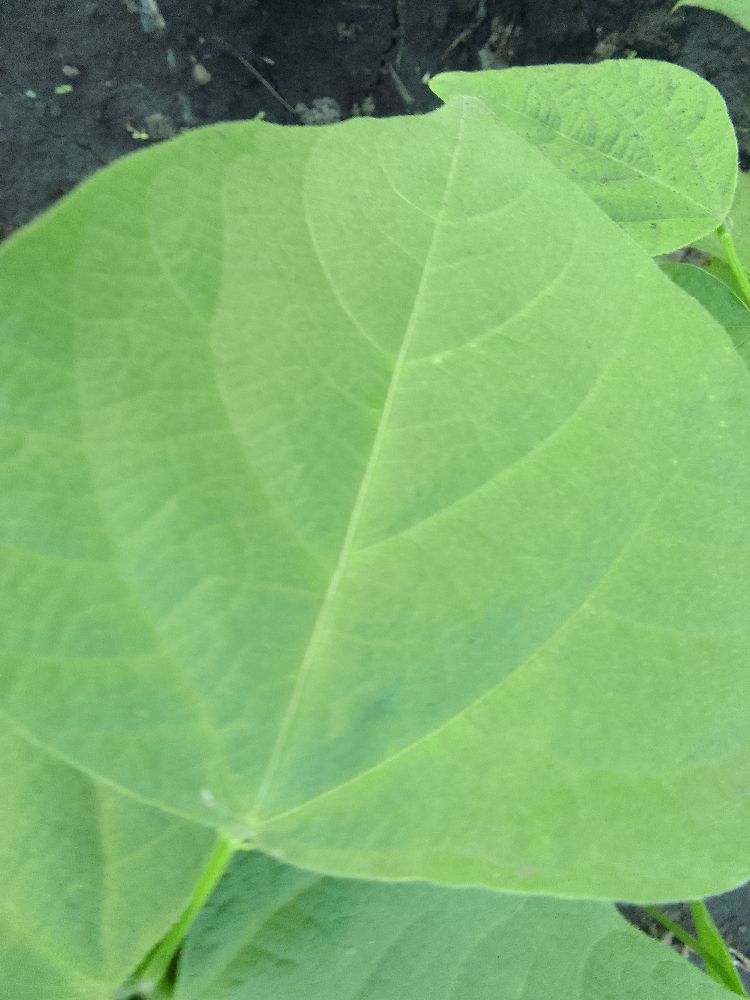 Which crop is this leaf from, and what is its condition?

common bean, healthy
